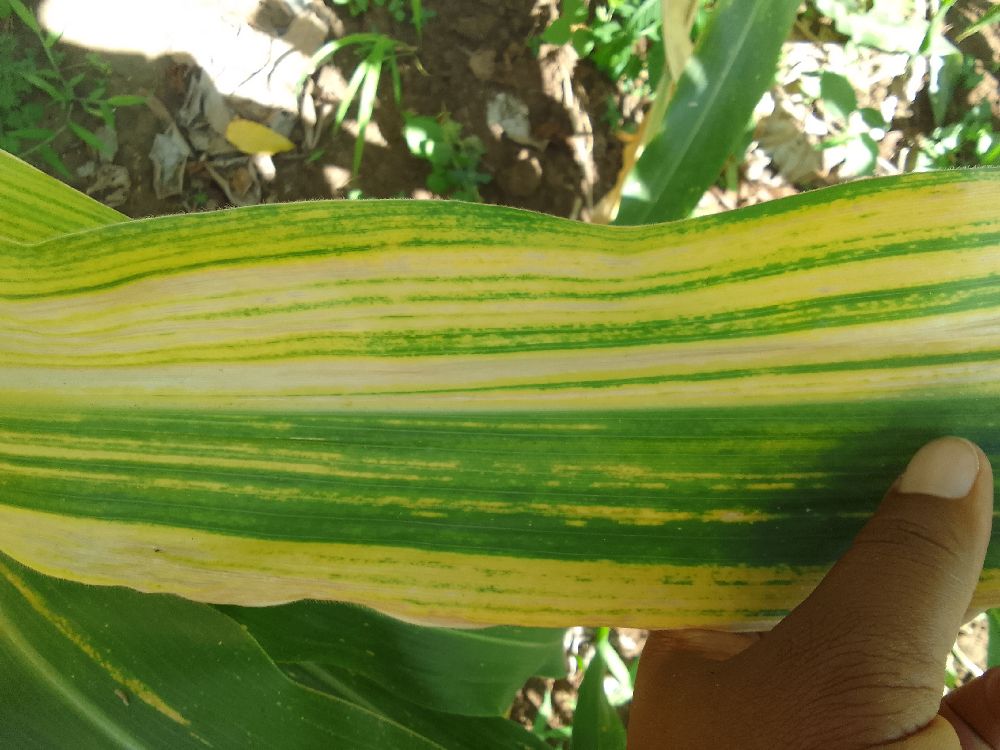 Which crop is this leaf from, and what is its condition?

maize, maize lethal necrosis
